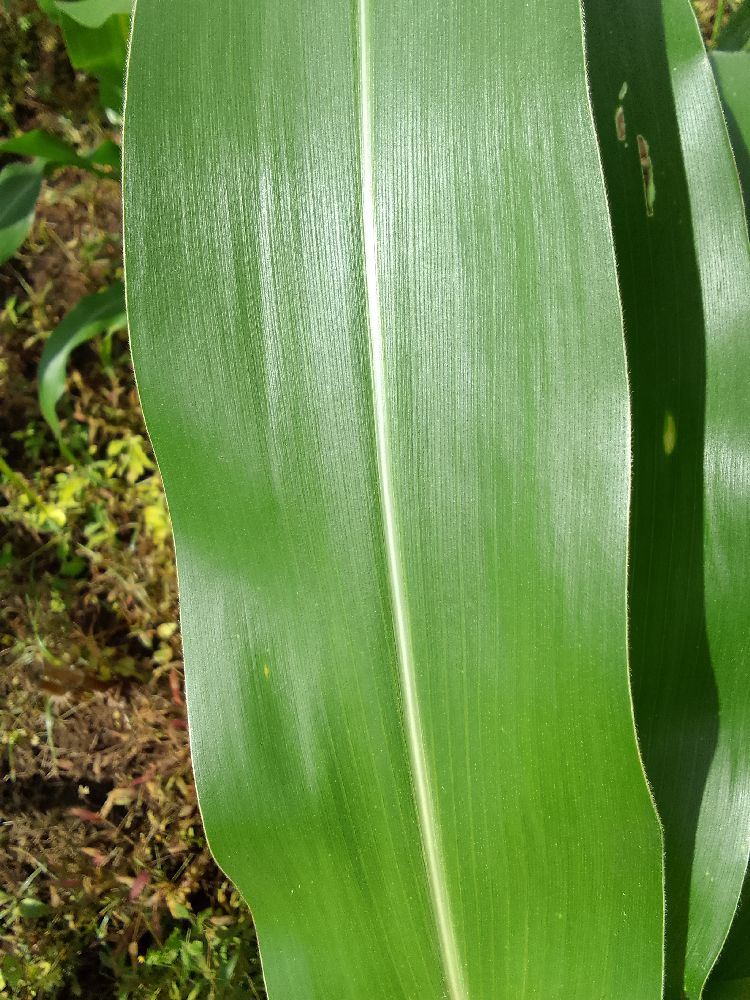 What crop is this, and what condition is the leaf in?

maize, healthy
